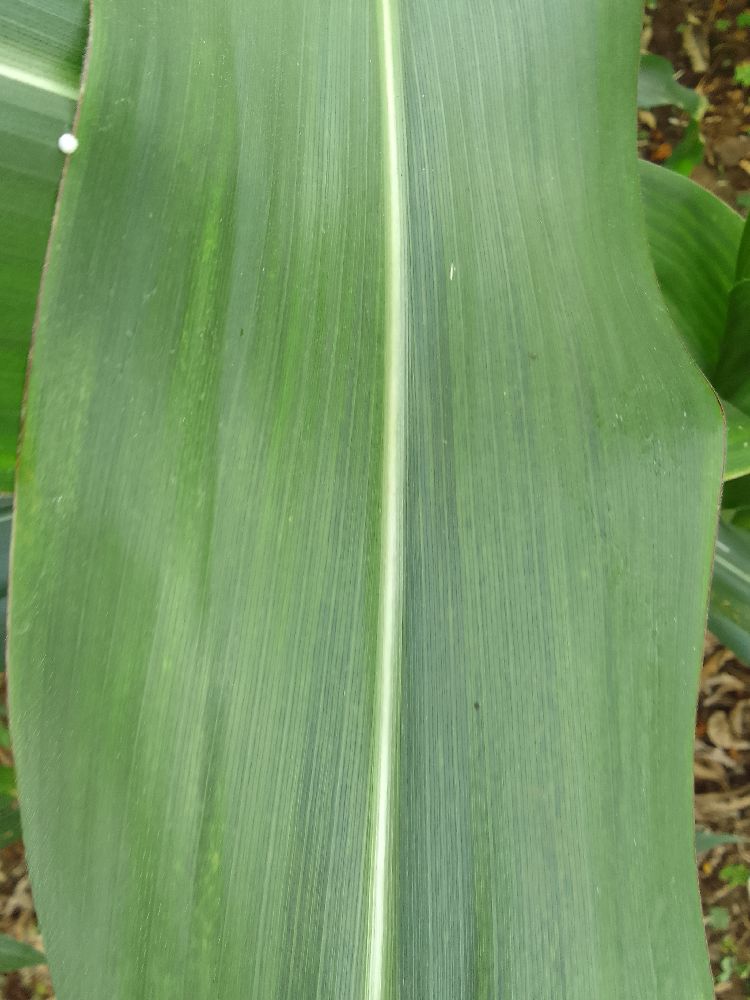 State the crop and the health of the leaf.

maize, healthy
